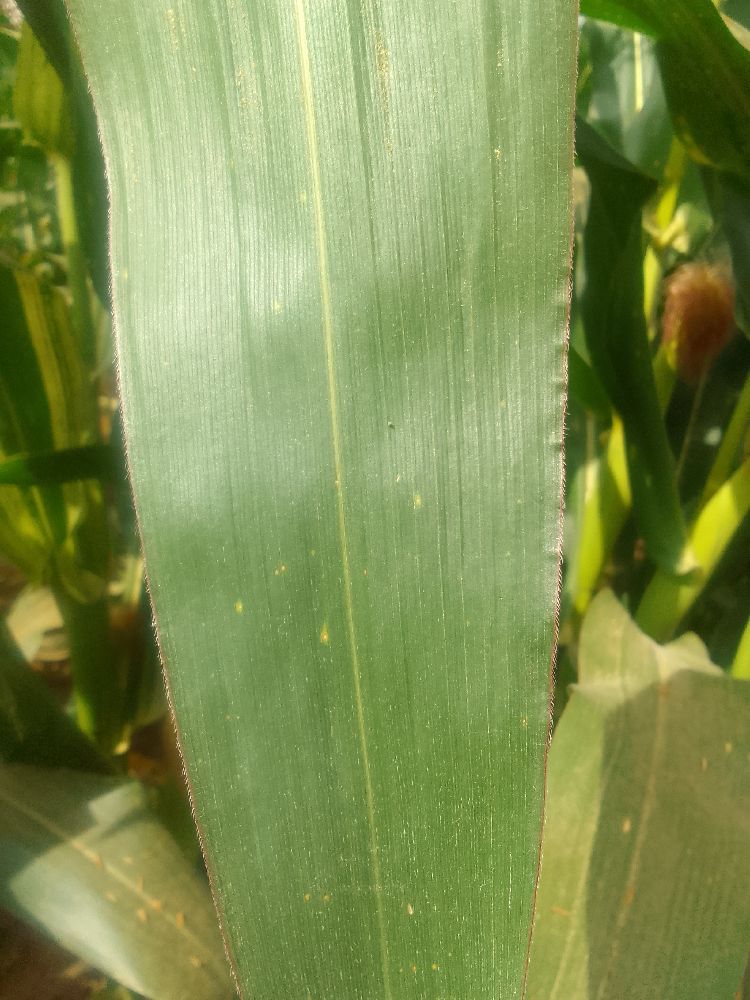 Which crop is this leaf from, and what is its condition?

maize, healthy
